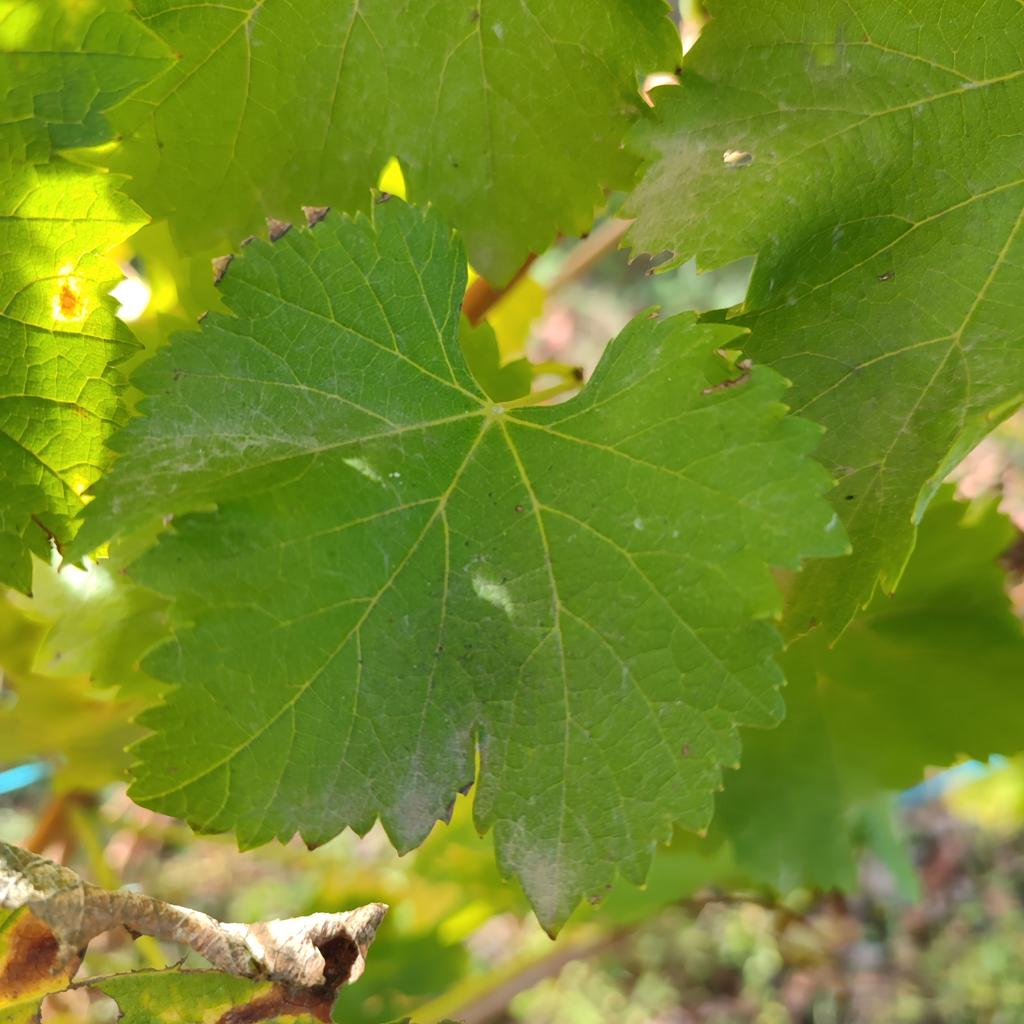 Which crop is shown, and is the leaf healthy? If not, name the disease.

grapevine, powdery mildew
